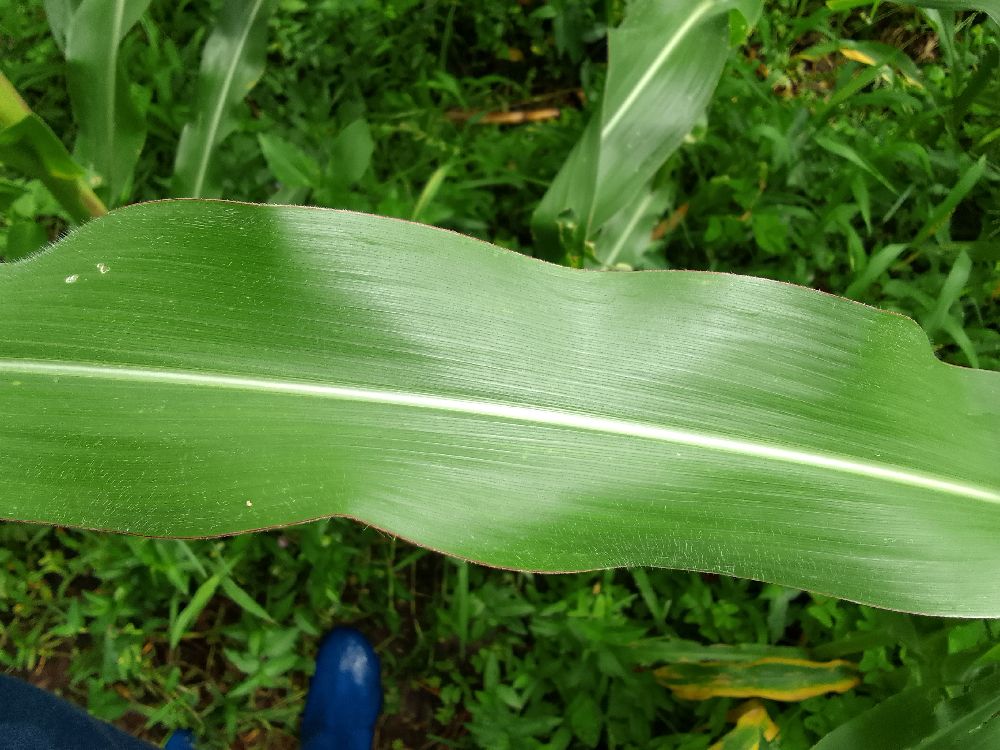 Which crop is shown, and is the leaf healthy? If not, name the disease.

maize, healthy
